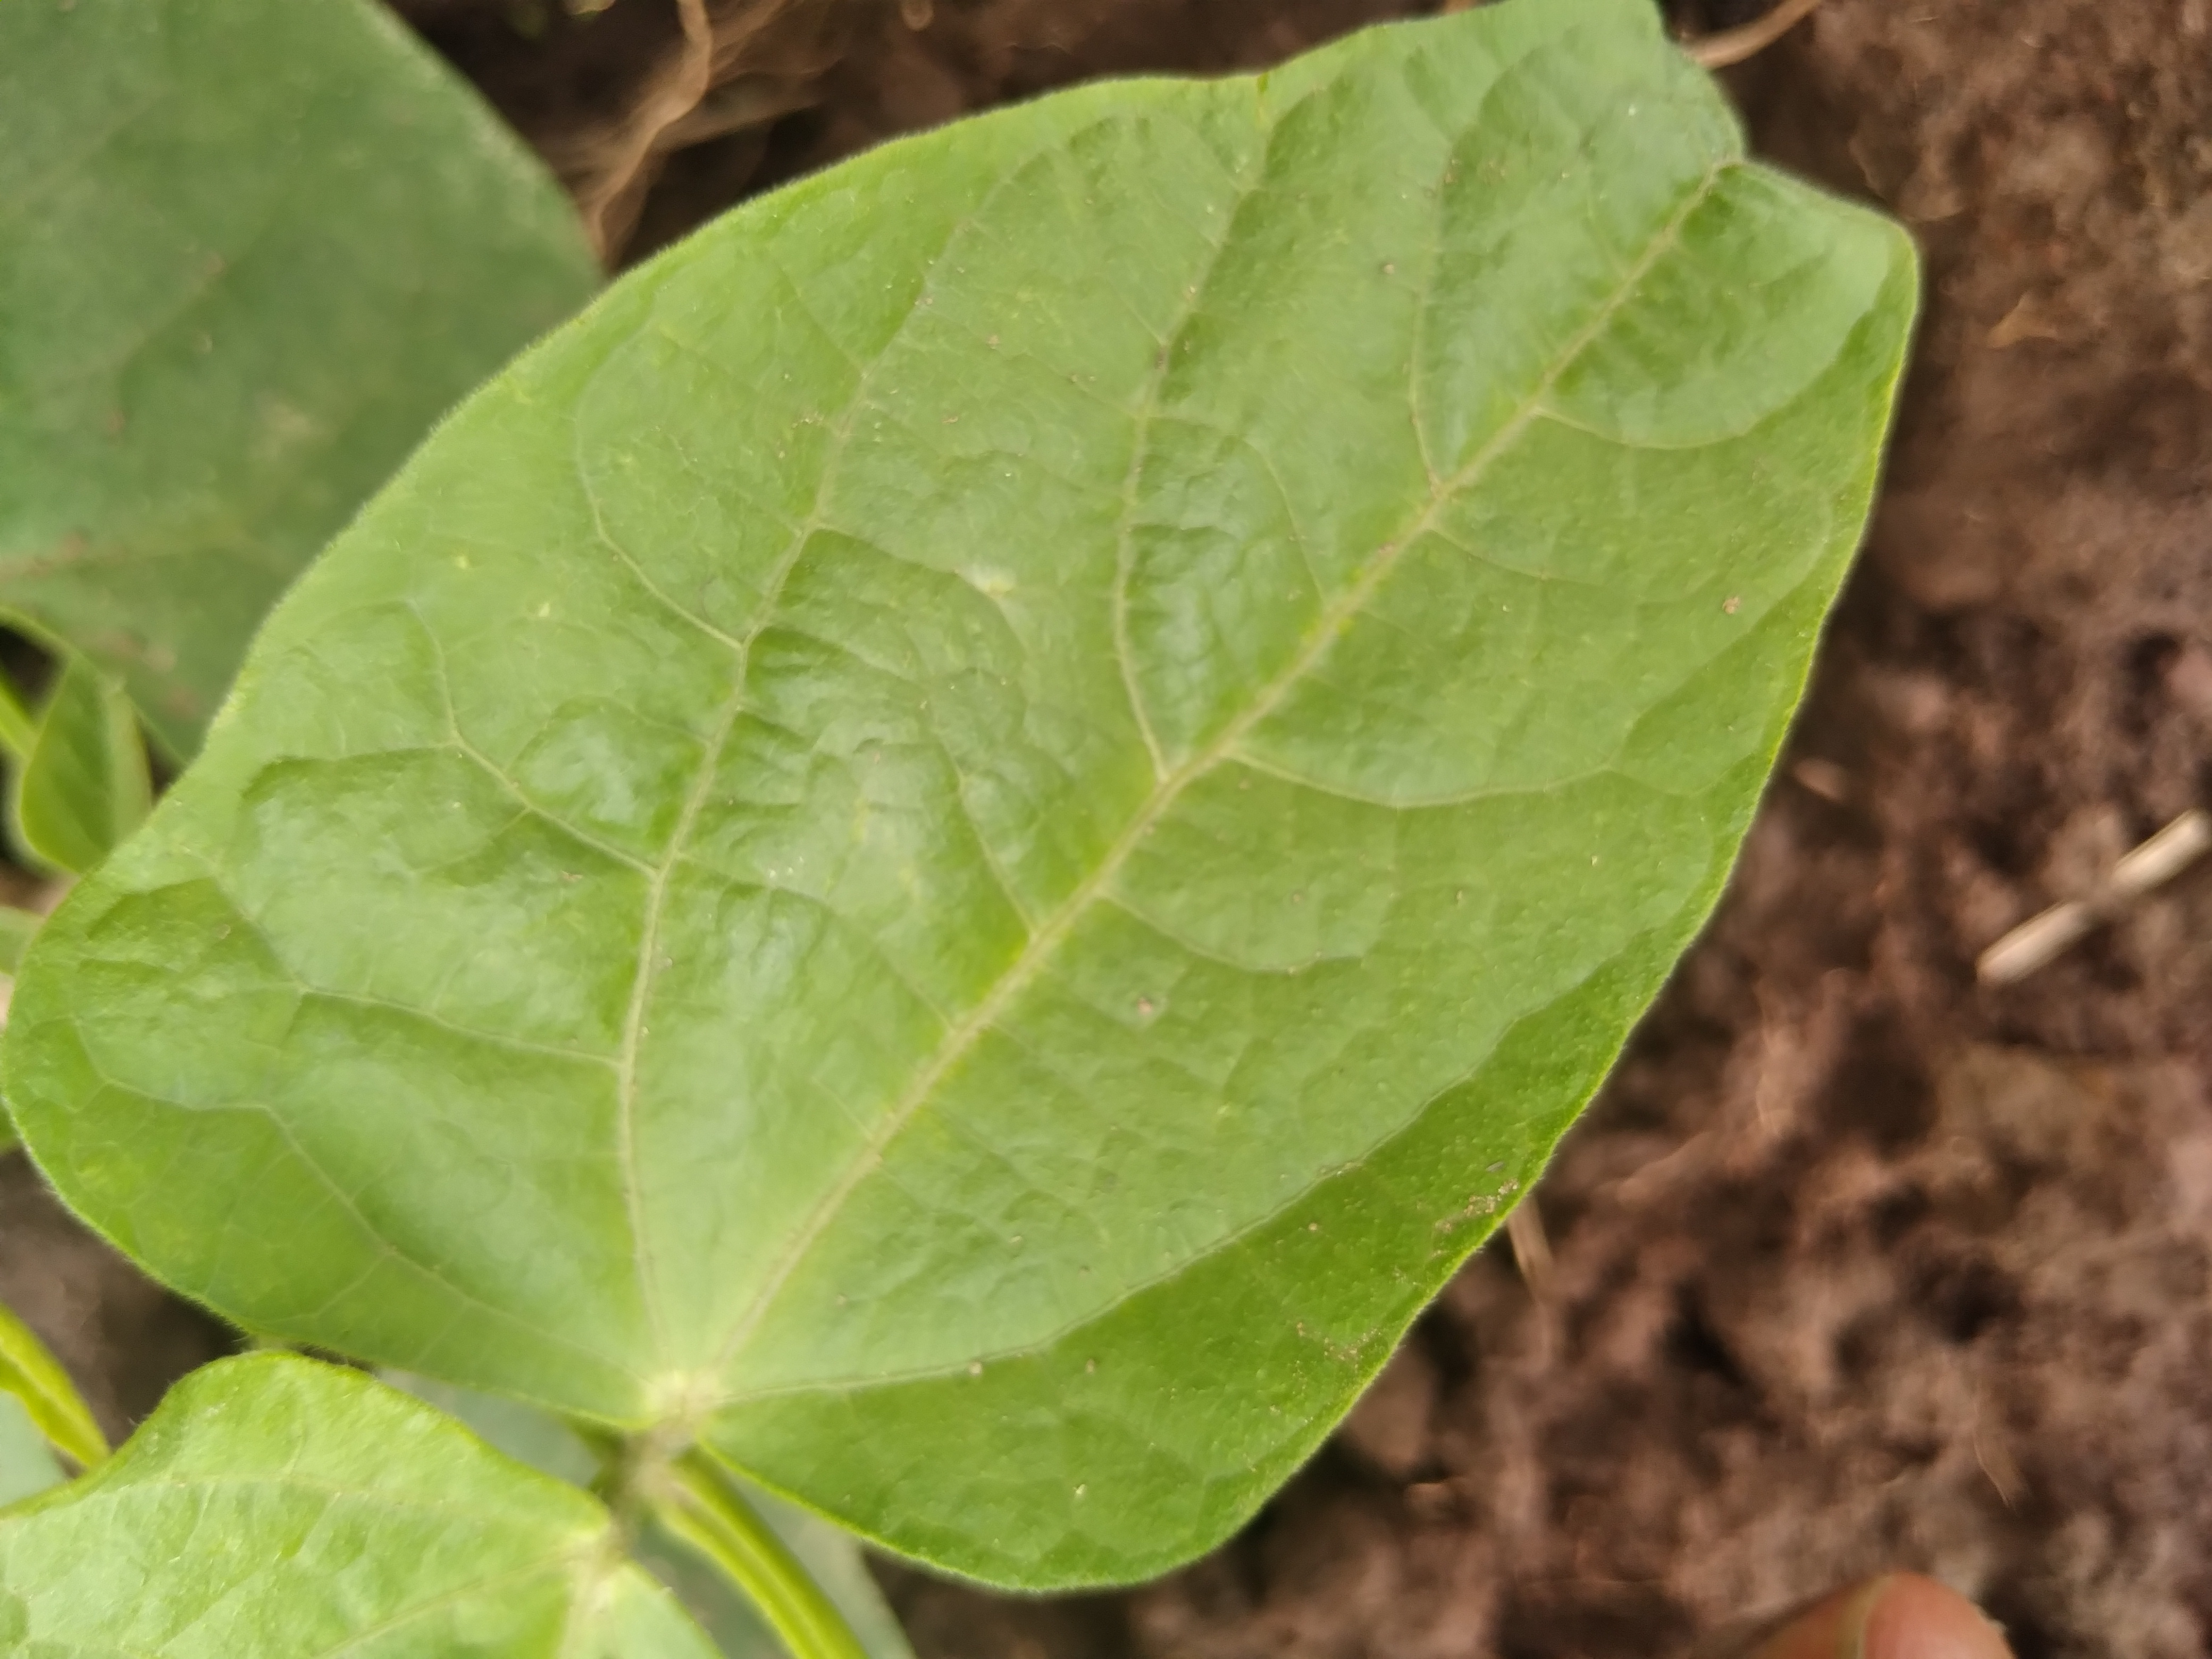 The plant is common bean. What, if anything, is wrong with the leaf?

healthy
